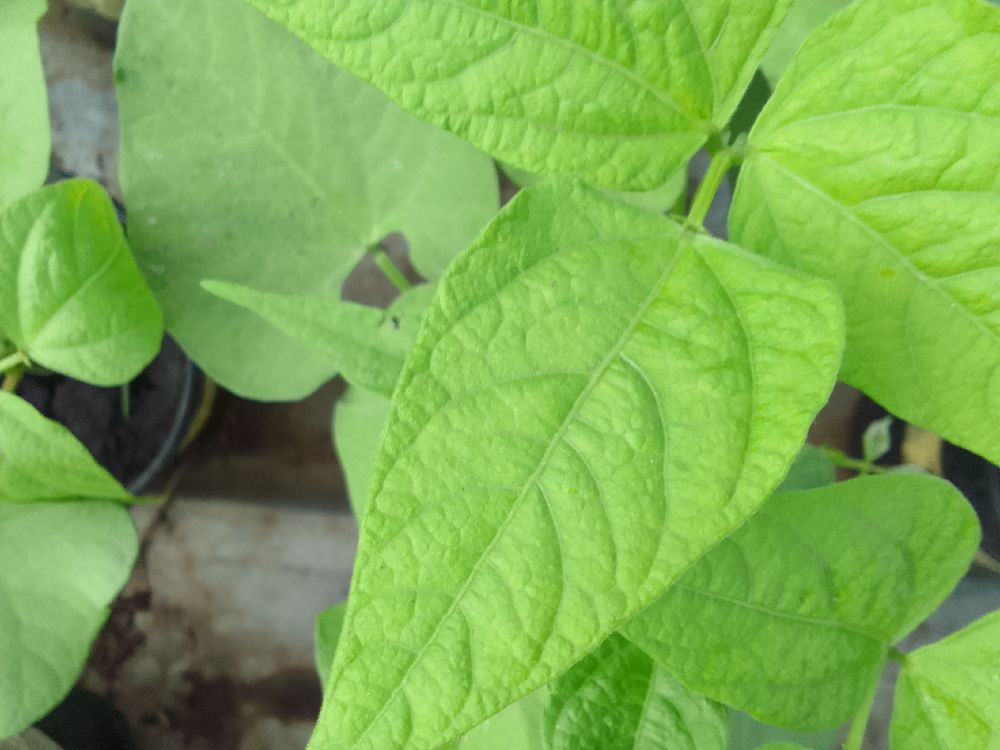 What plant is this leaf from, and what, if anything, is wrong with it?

common bean, healthy
